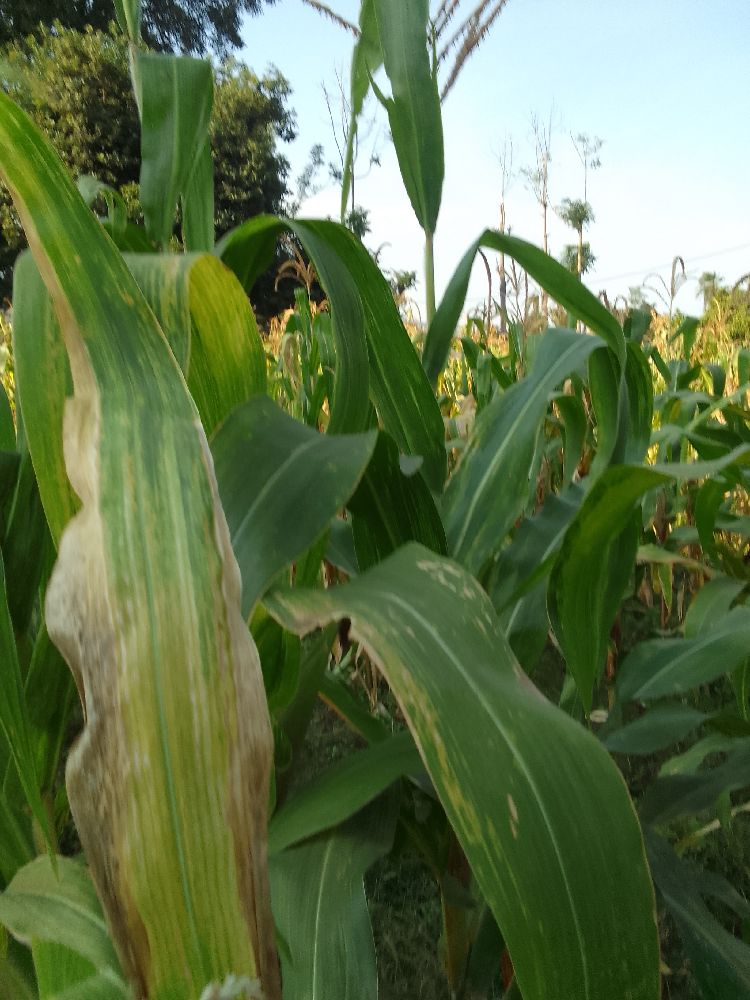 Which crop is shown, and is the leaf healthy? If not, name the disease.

maize, maize lethal necrosis
